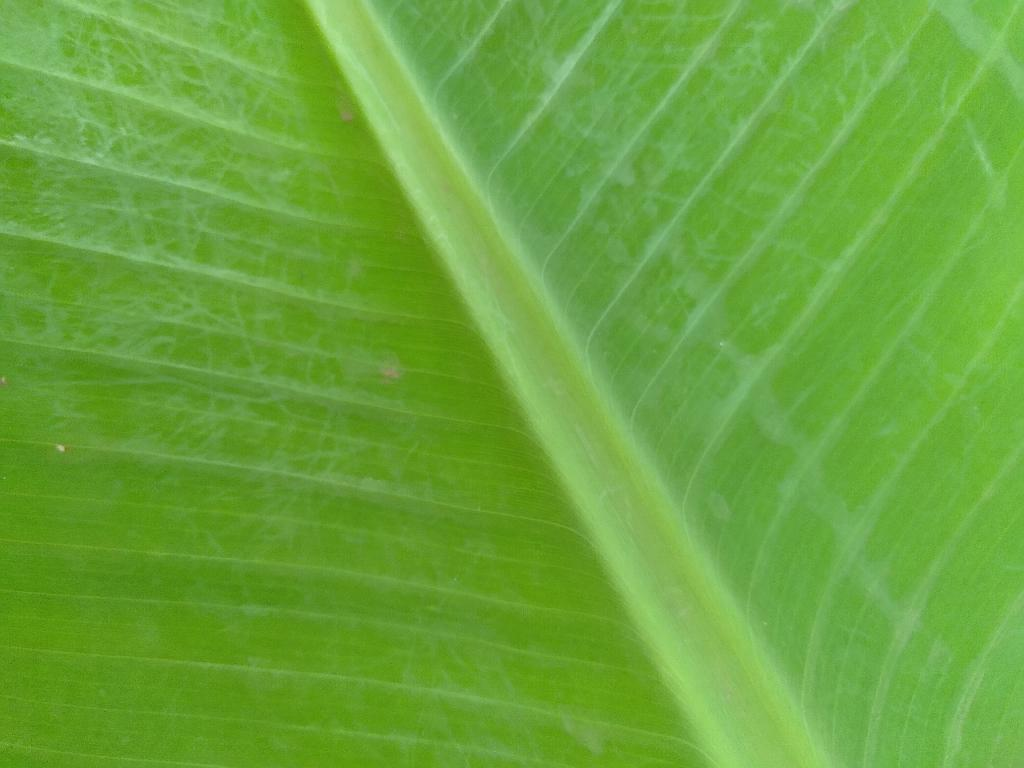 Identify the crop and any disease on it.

banana, healthy
